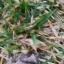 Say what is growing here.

grass
